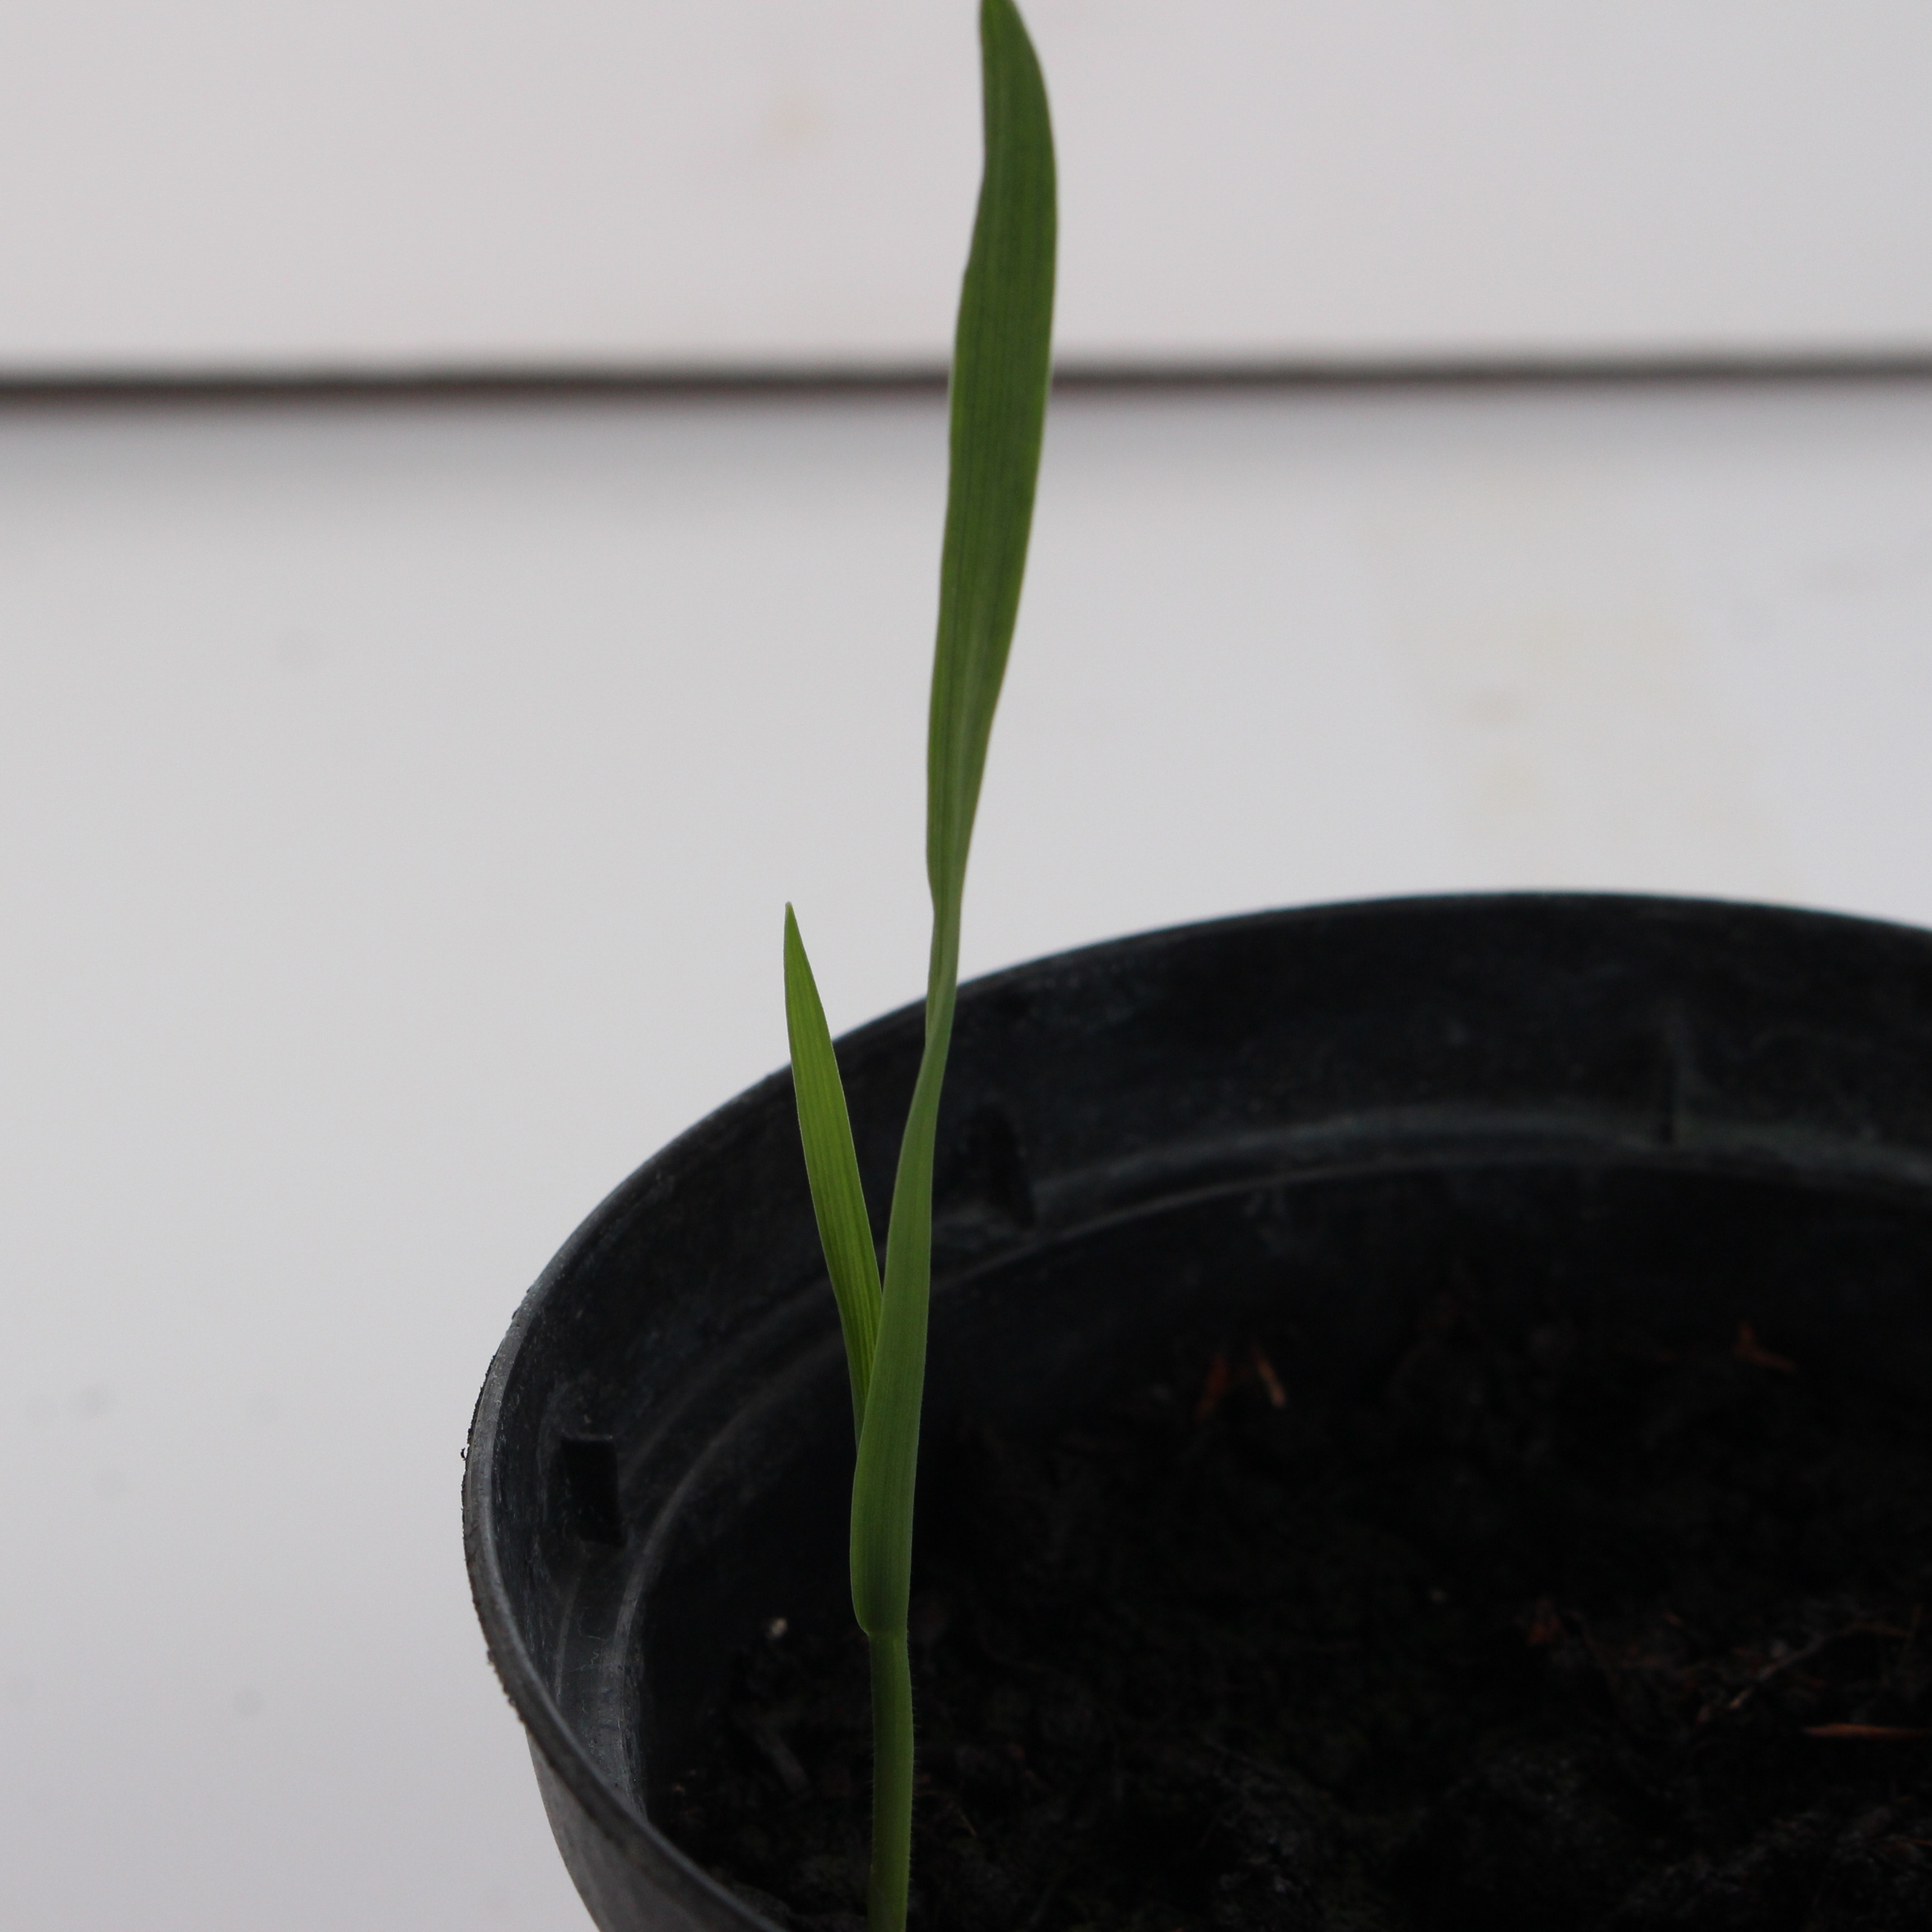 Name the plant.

Avena sterilis
